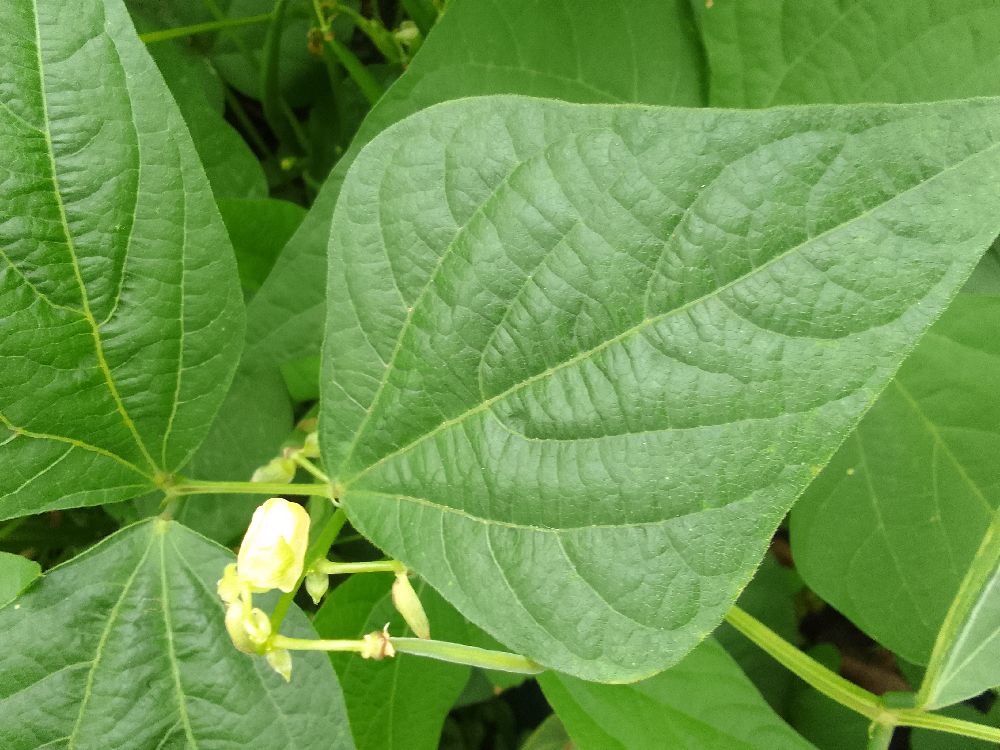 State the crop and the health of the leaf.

common bean, healthy
